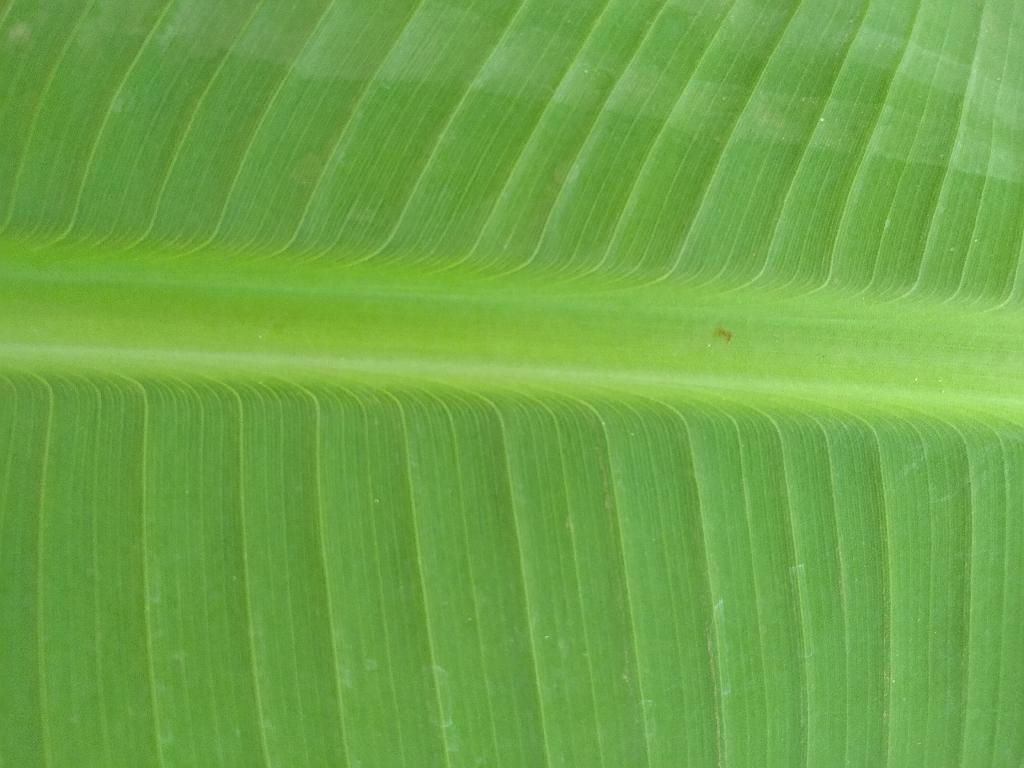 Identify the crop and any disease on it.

banana, healthy
